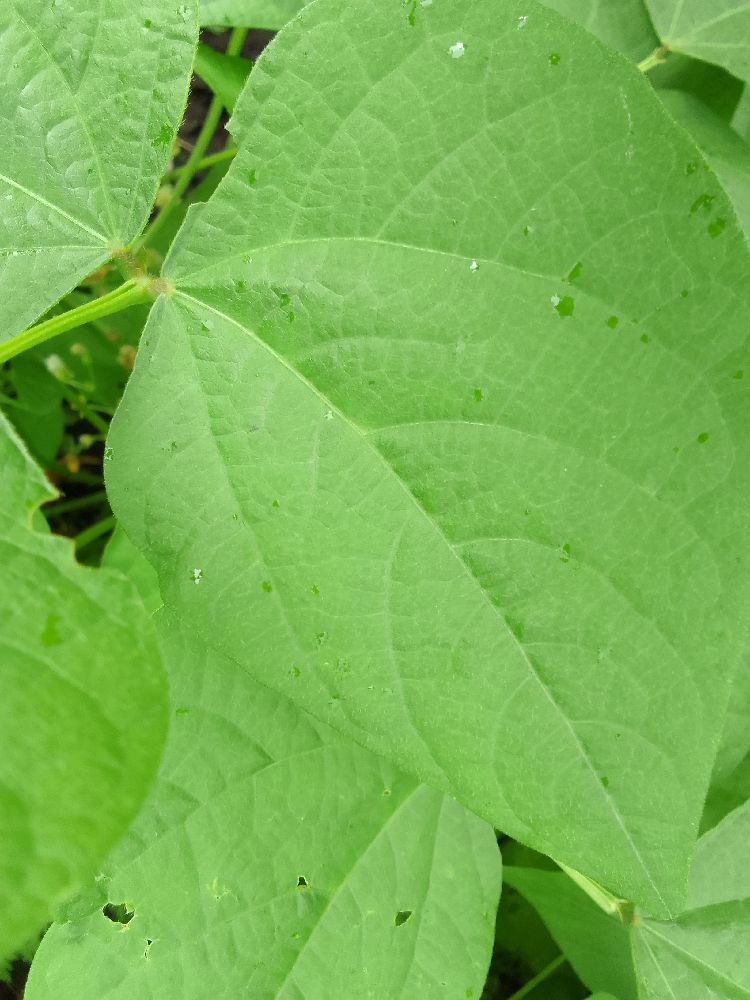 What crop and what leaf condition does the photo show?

common bean, healthy
